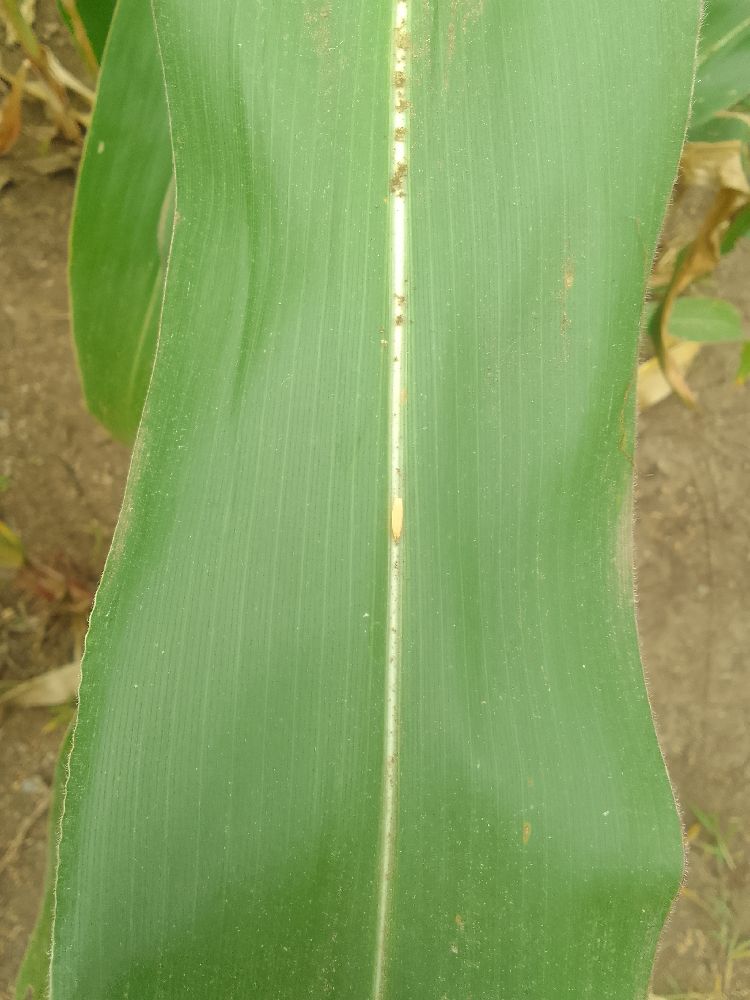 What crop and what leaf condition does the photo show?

maize, healthy
